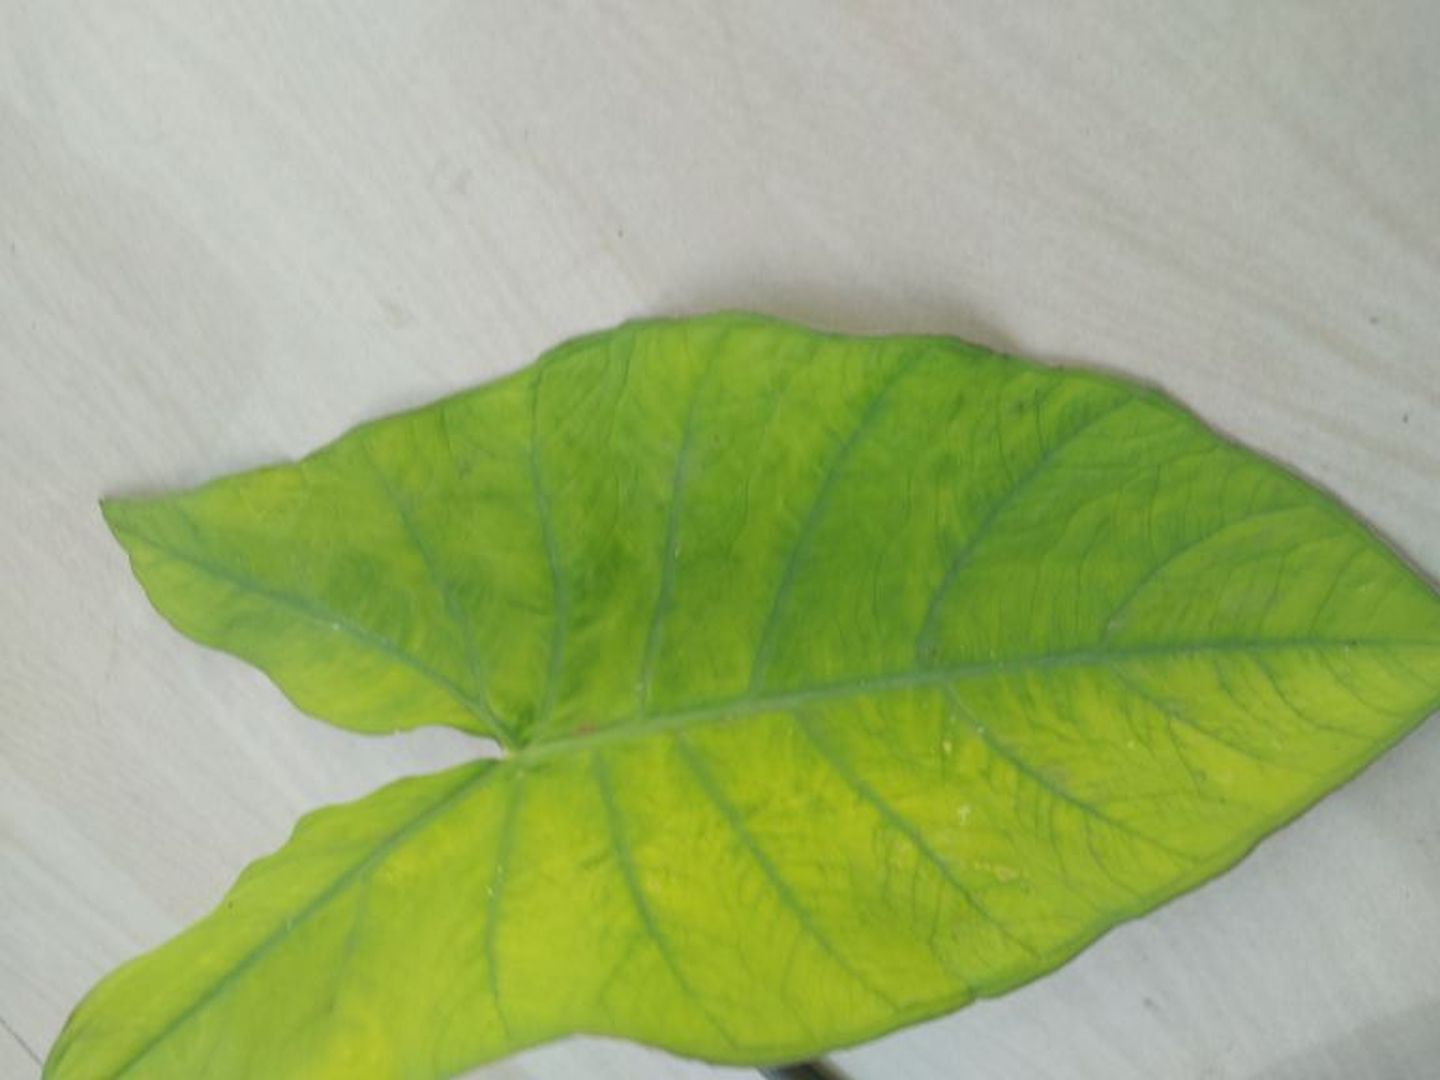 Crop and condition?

taro, mosaic
